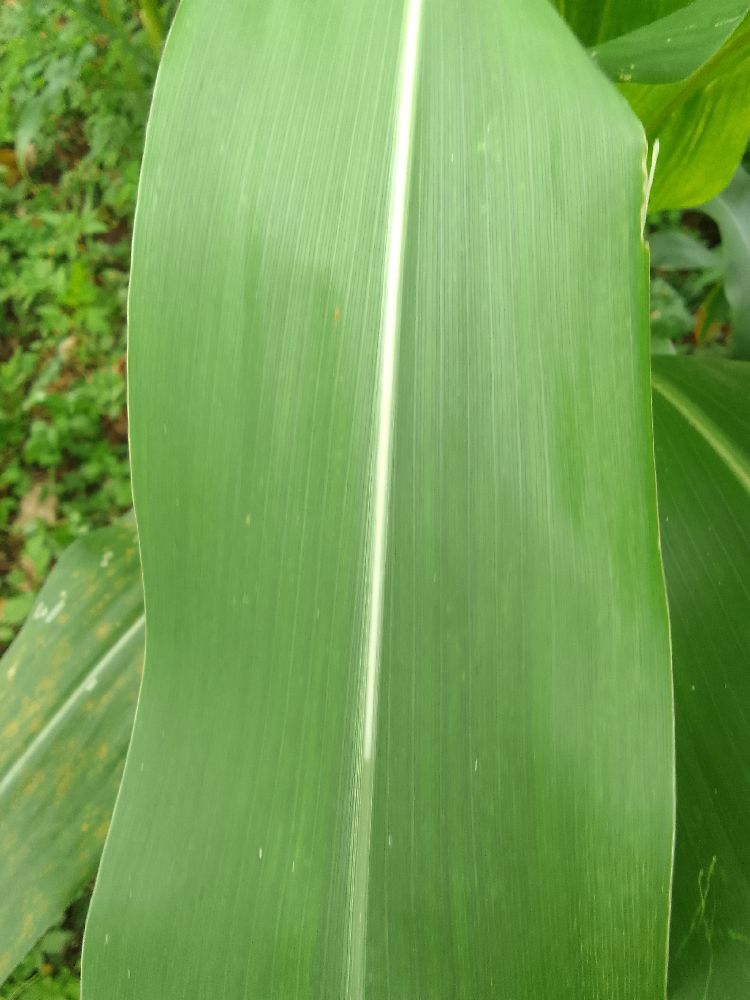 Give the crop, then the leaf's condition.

maize, healthy
